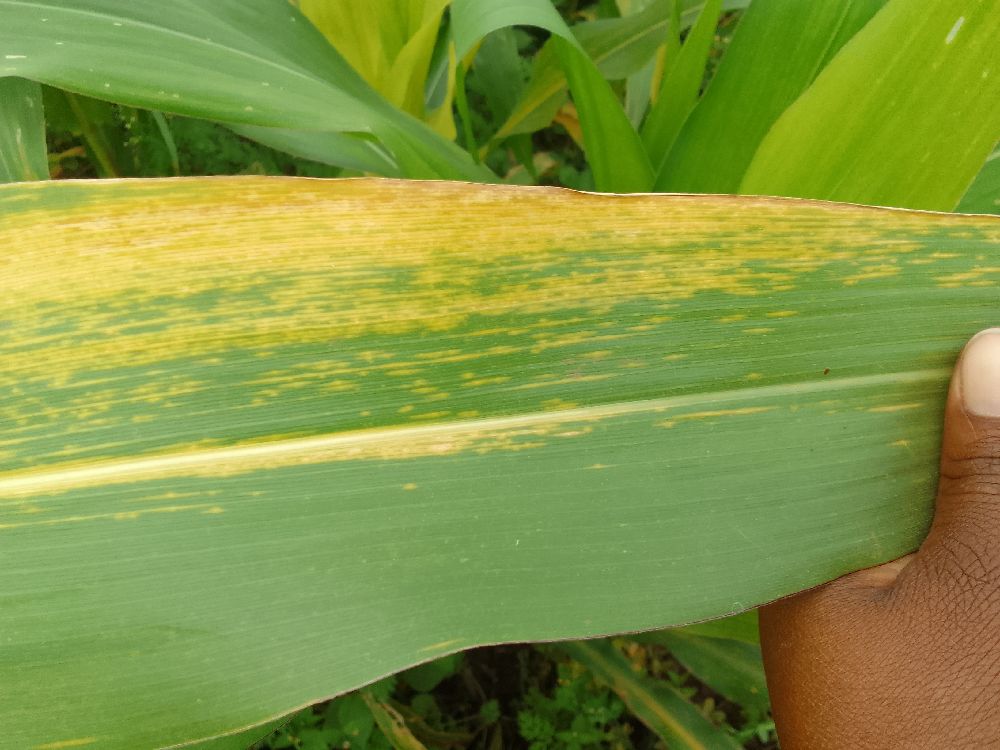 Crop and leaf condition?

maize, maize lethal necrosis
